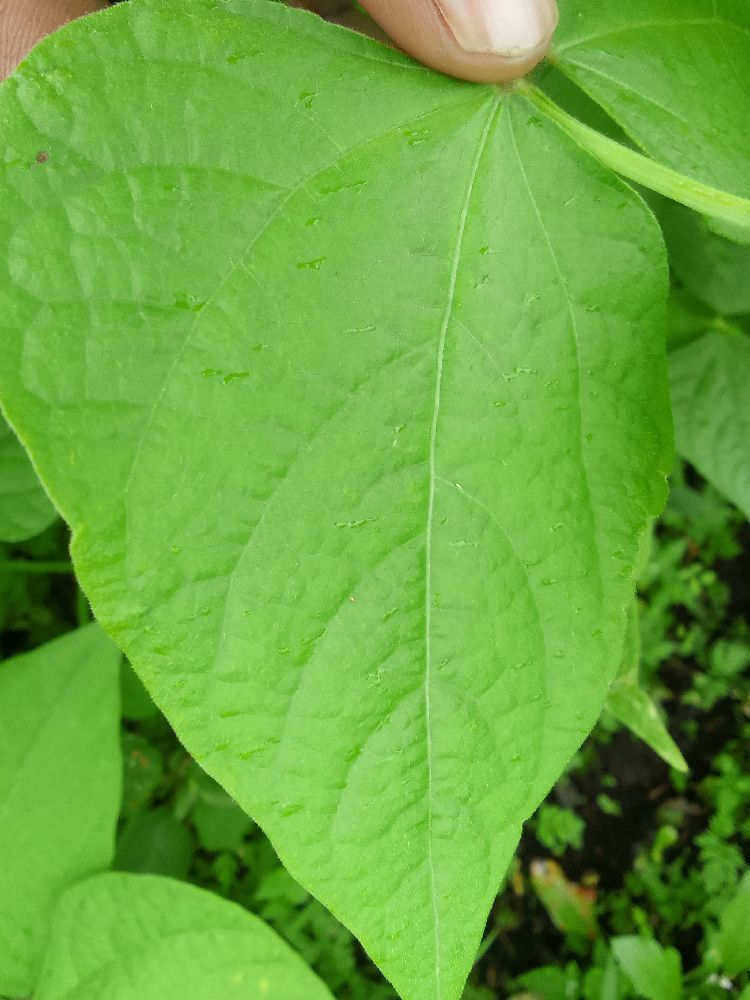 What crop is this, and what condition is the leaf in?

common bean, healthy
